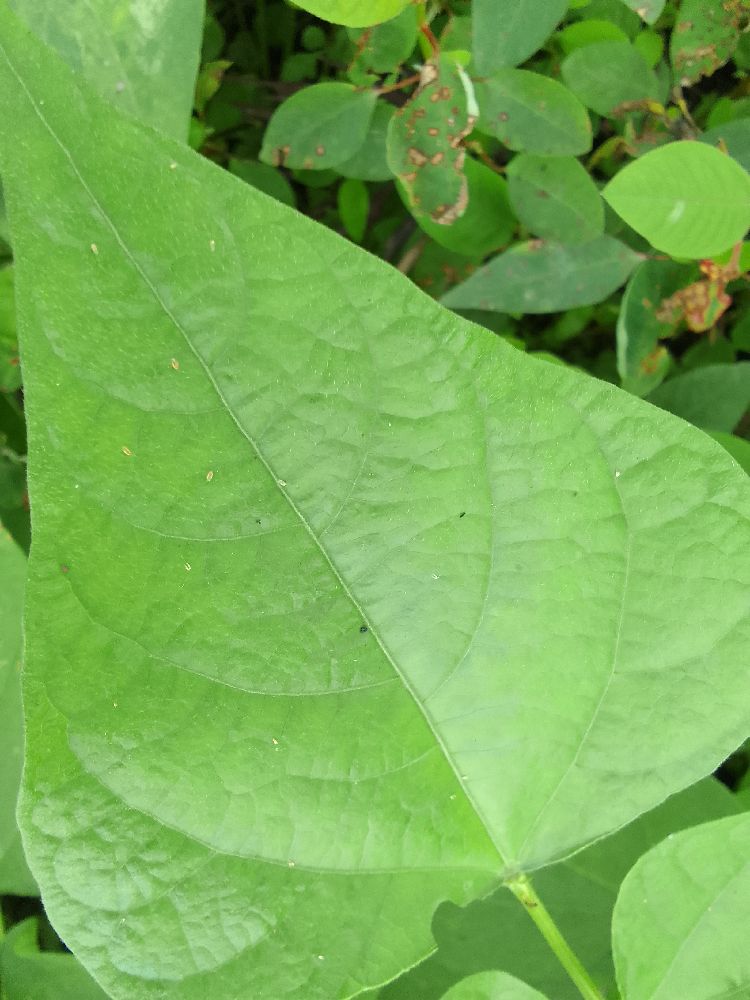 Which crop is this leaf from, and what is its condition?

common bean, healthy
